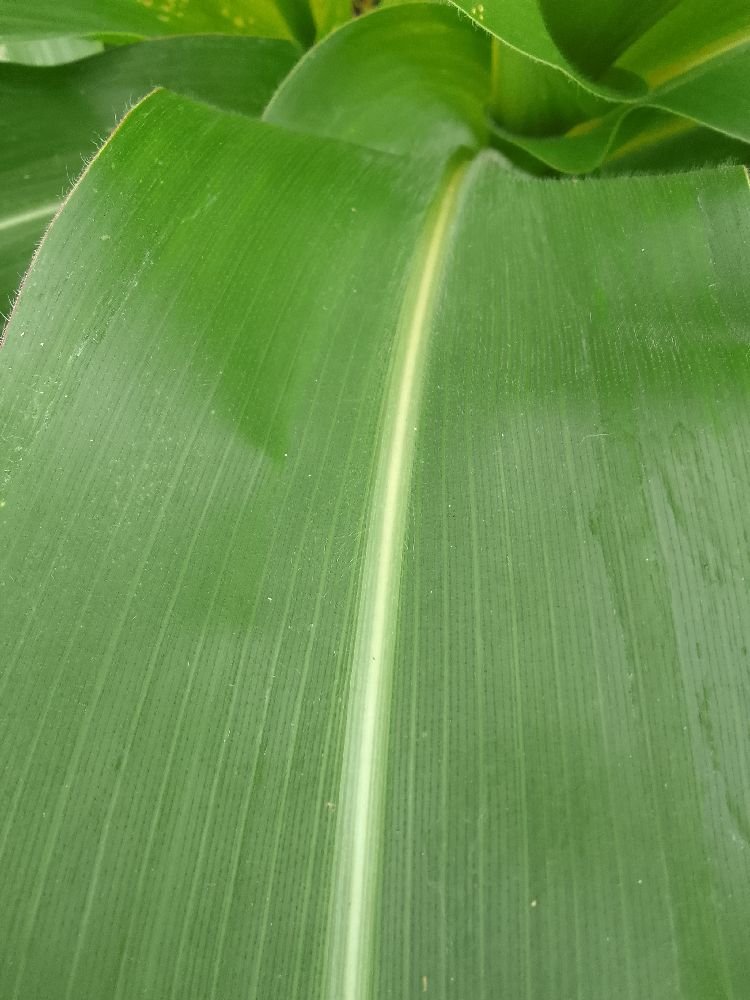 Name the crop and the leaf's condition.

maize, healthy
